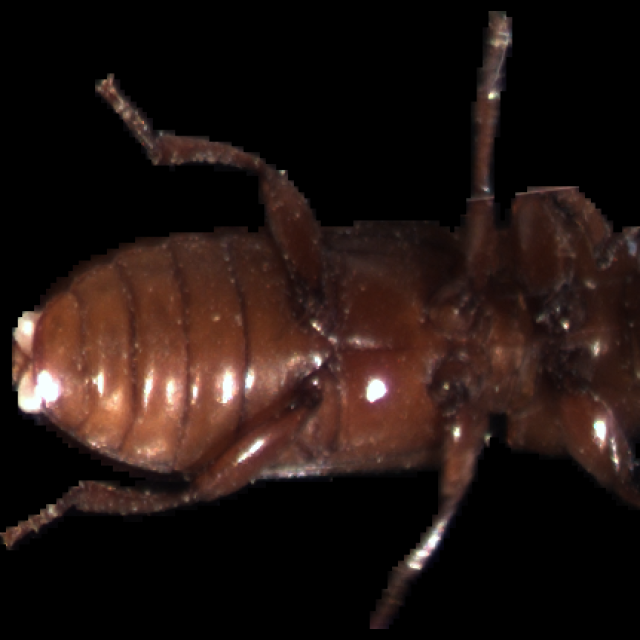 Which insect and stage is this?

mealworm beetle
